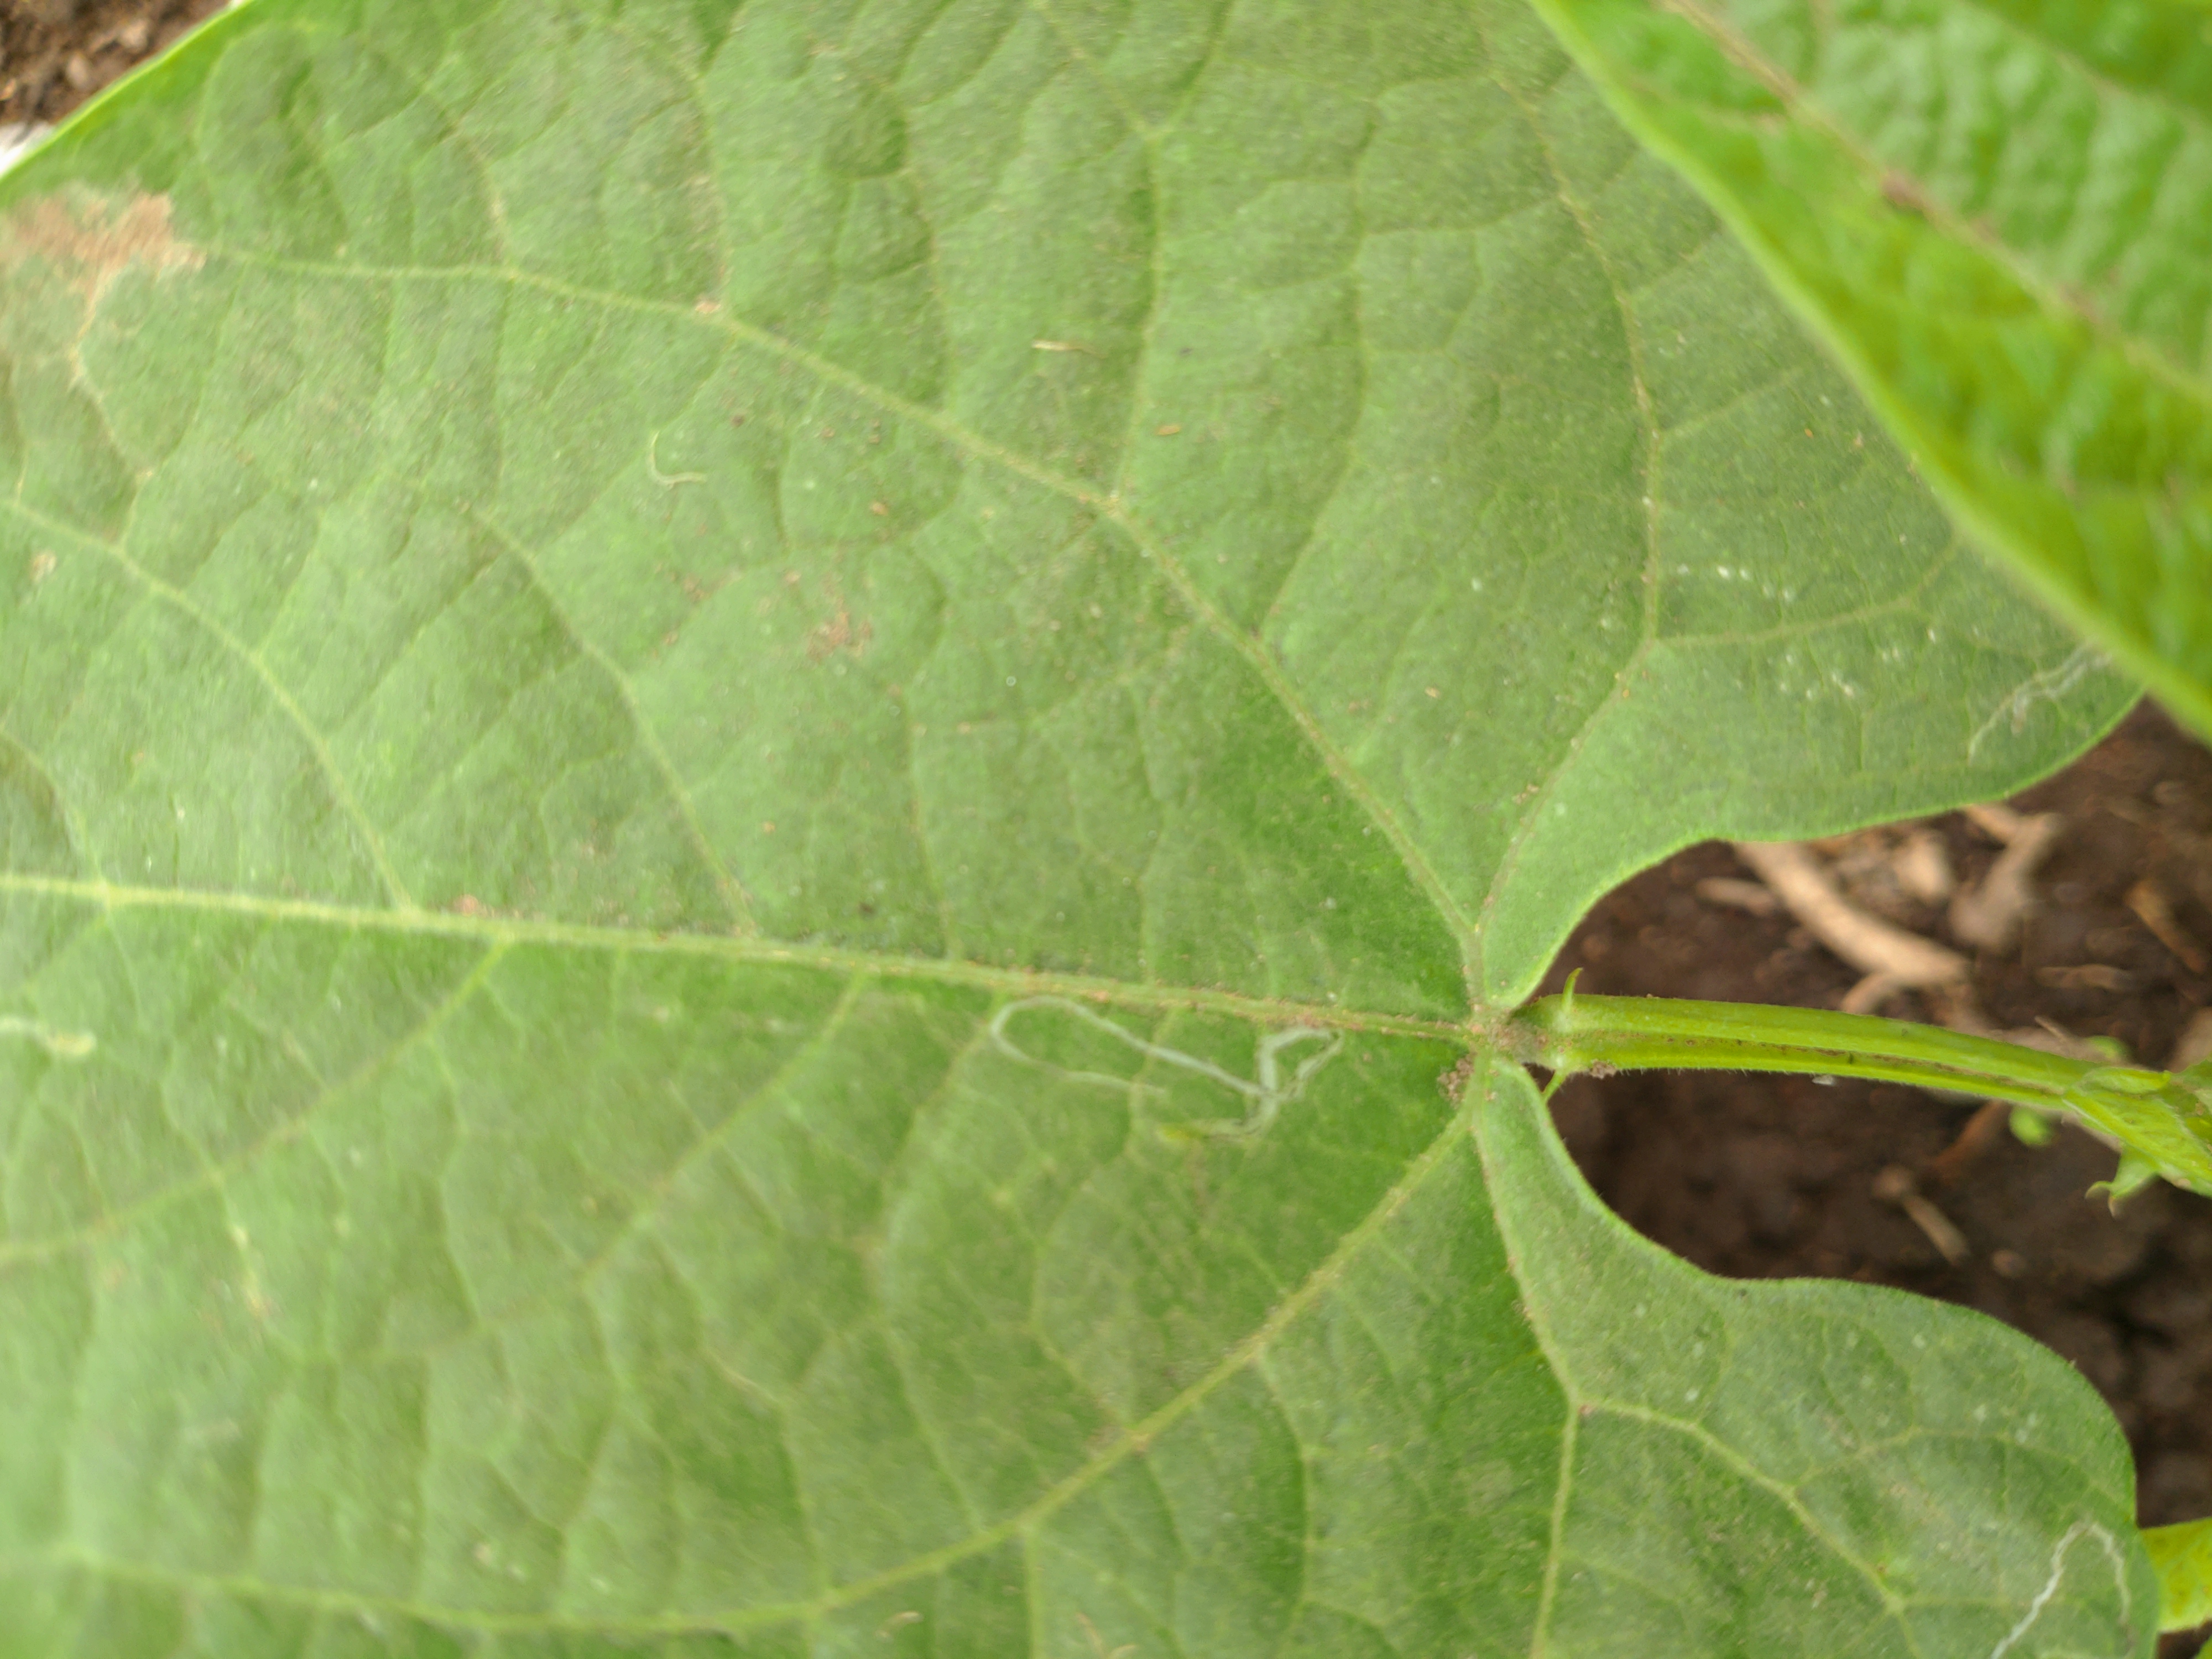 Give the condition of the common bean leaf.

healthy
